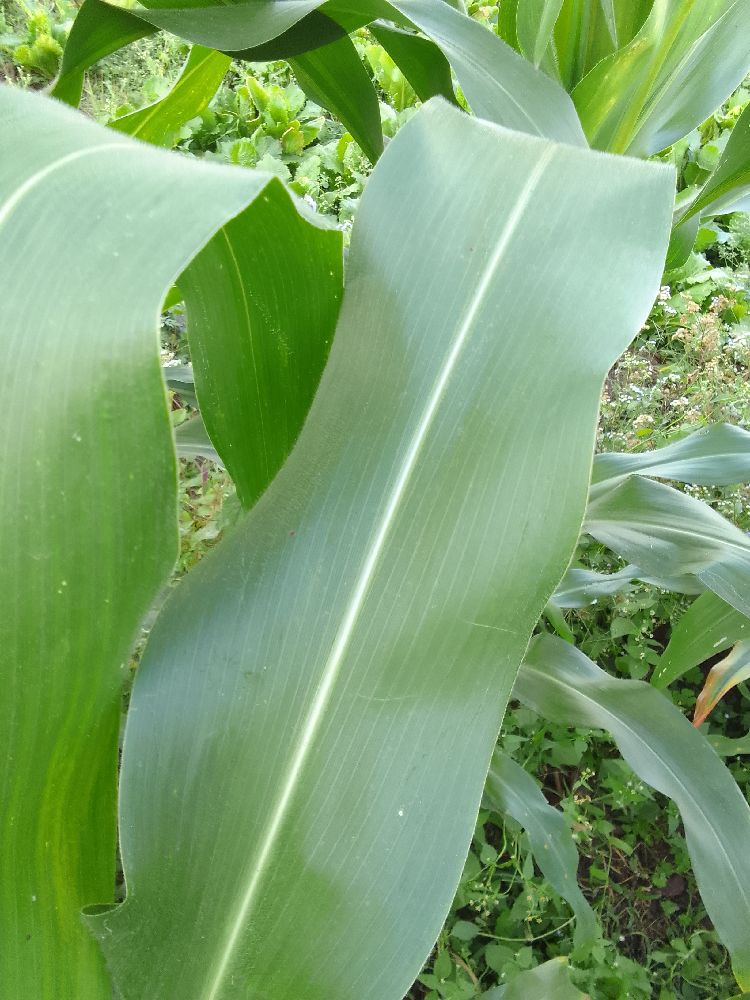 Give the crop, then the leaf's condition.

maize, healthy
